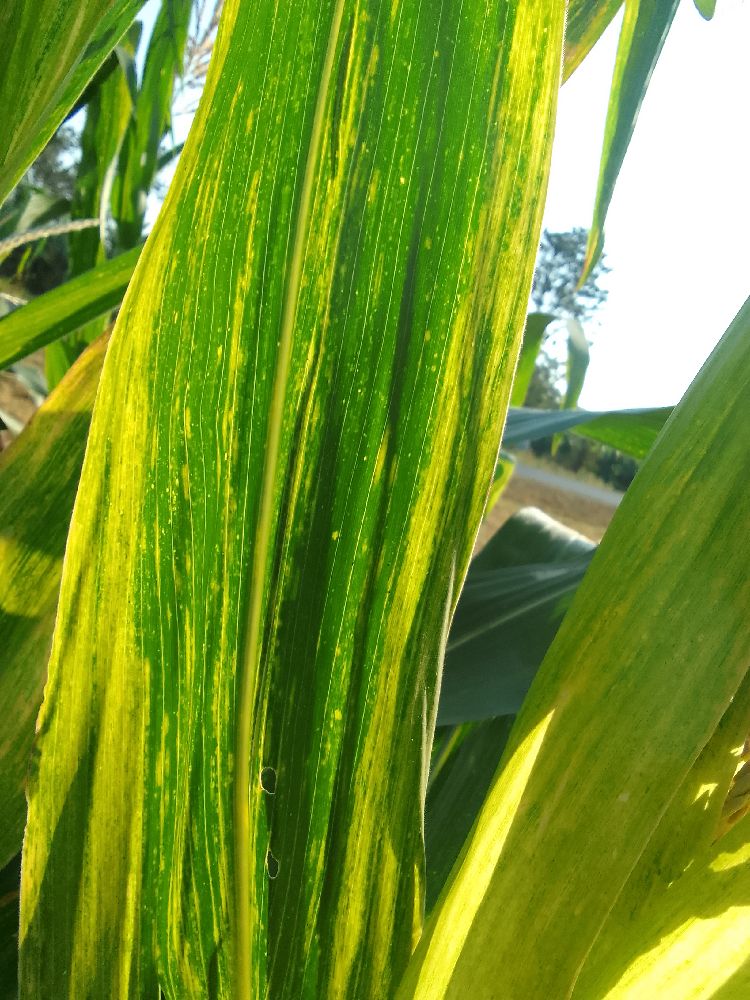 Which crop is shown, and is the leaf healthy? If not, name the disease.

maize, maize lethal necrosis
